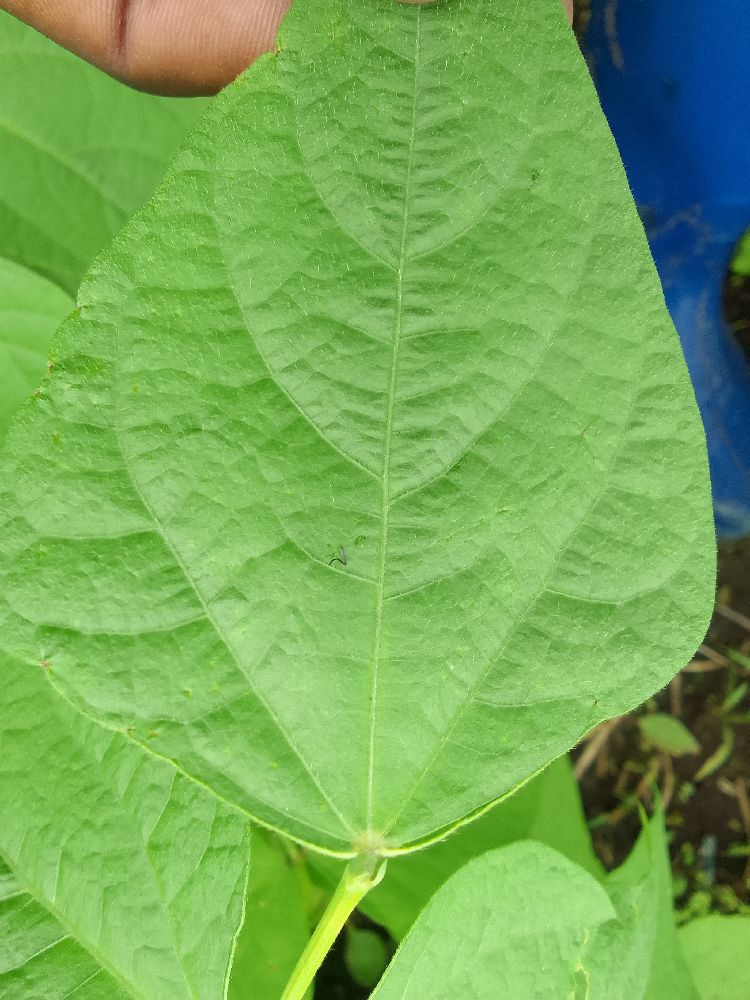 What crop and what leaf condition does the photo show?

common bean, healthy
